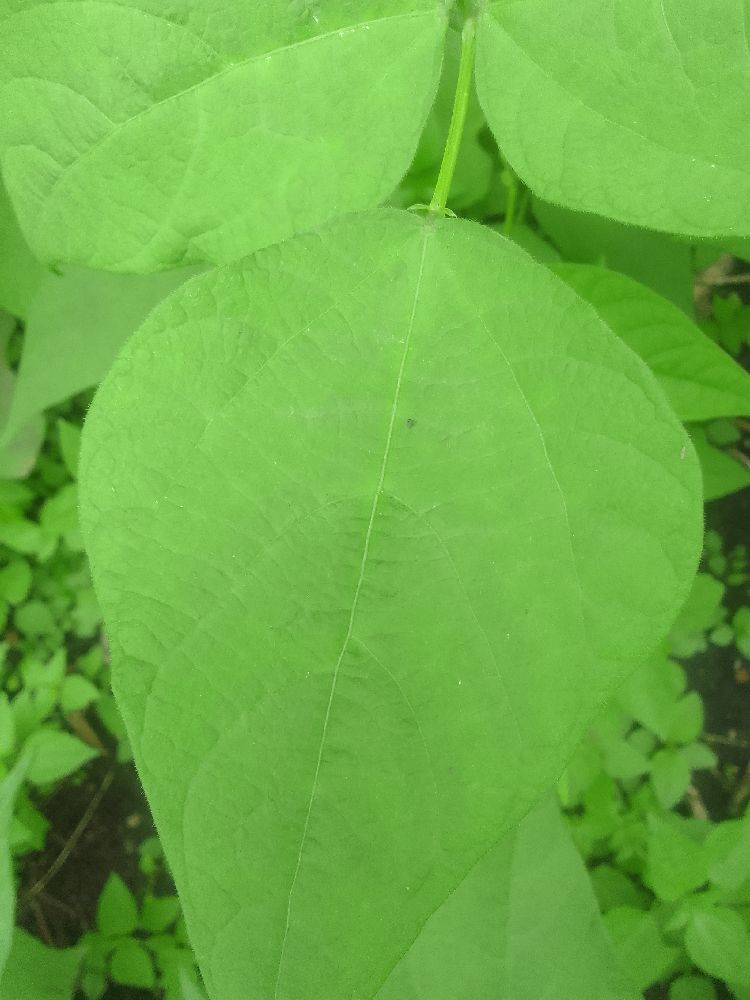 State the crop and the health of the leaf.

common bean, healthy
